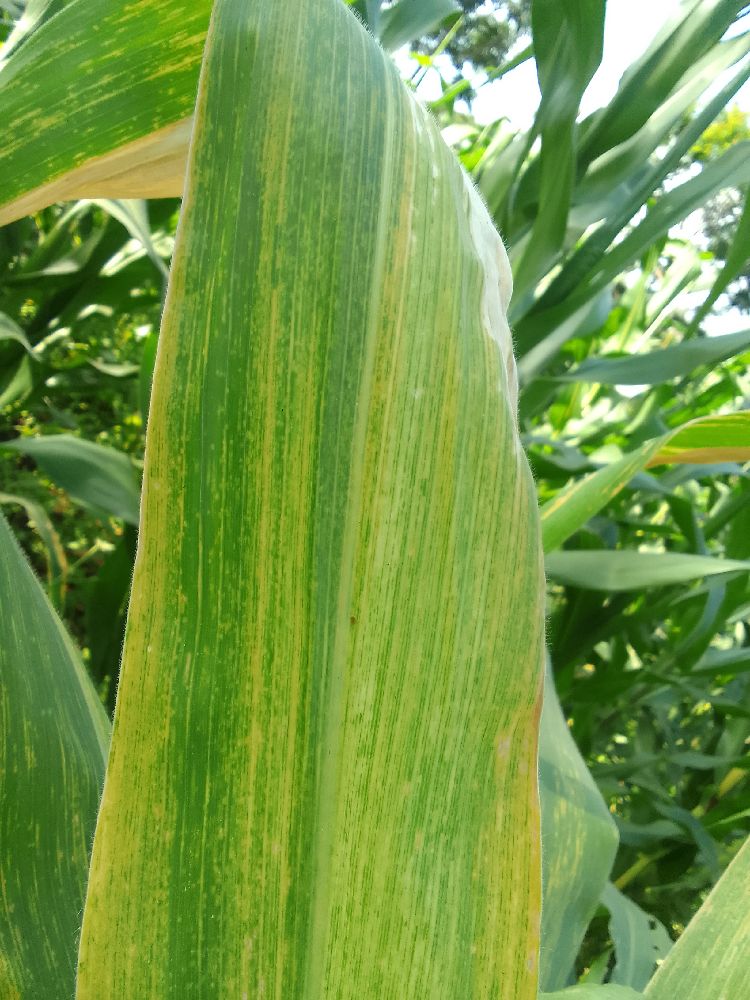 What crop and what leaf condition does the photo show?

maize, maize lethal necrosis
